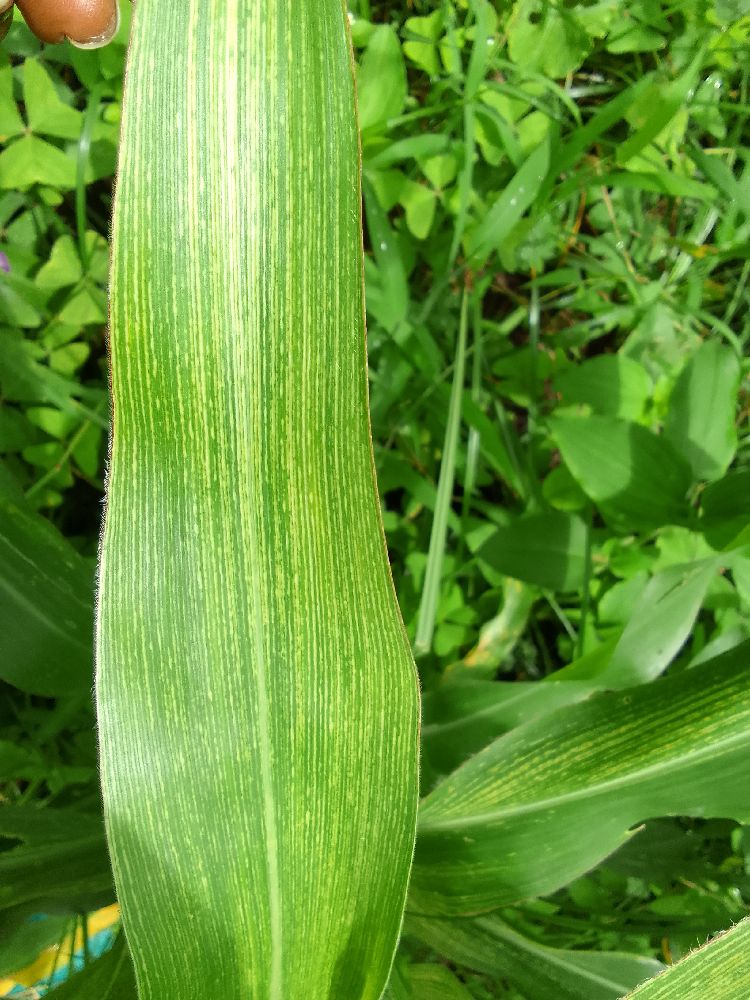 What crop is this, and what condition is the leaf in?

maize, maize streak virus
